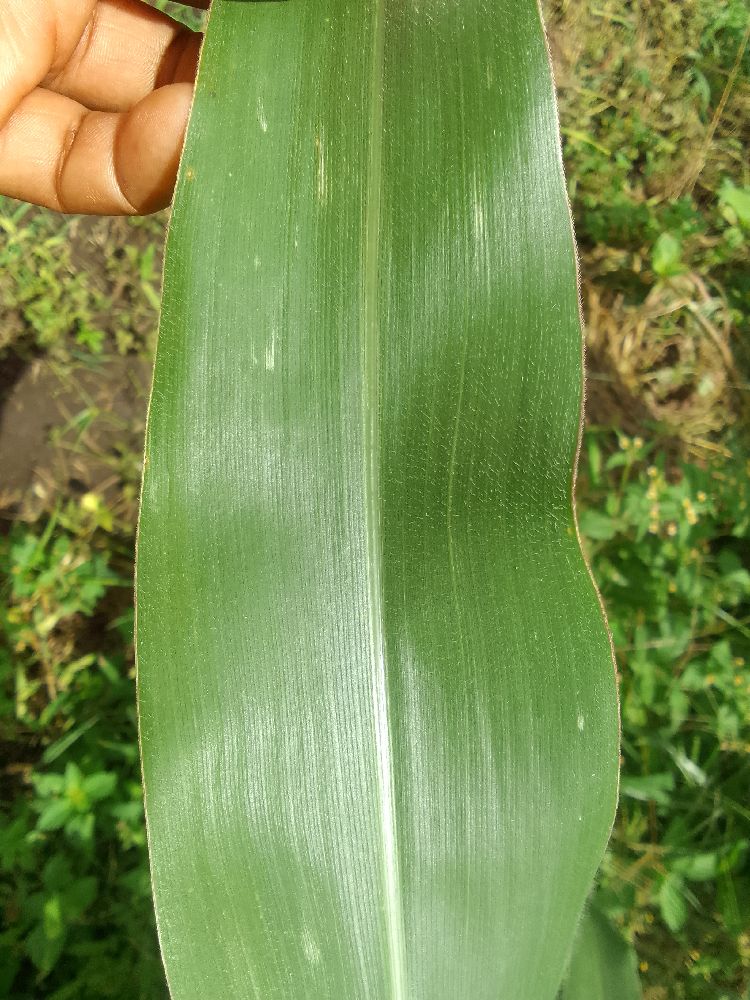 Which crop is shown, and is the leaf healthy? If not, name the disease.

maize, healthy
